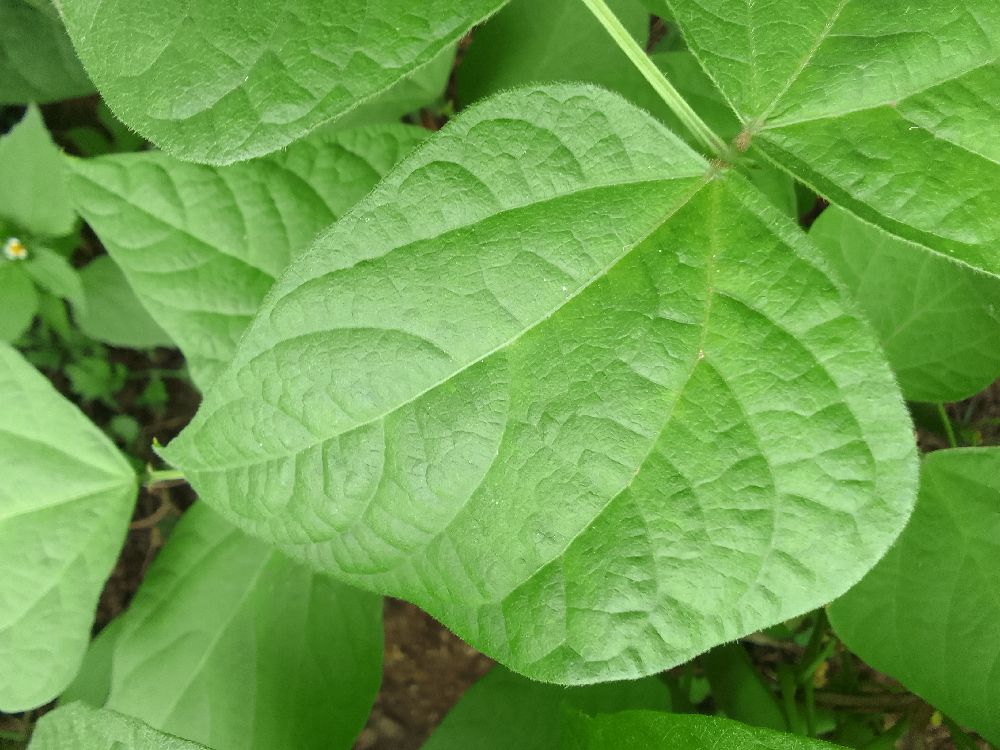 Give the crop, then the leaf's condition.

common bean, healthy
